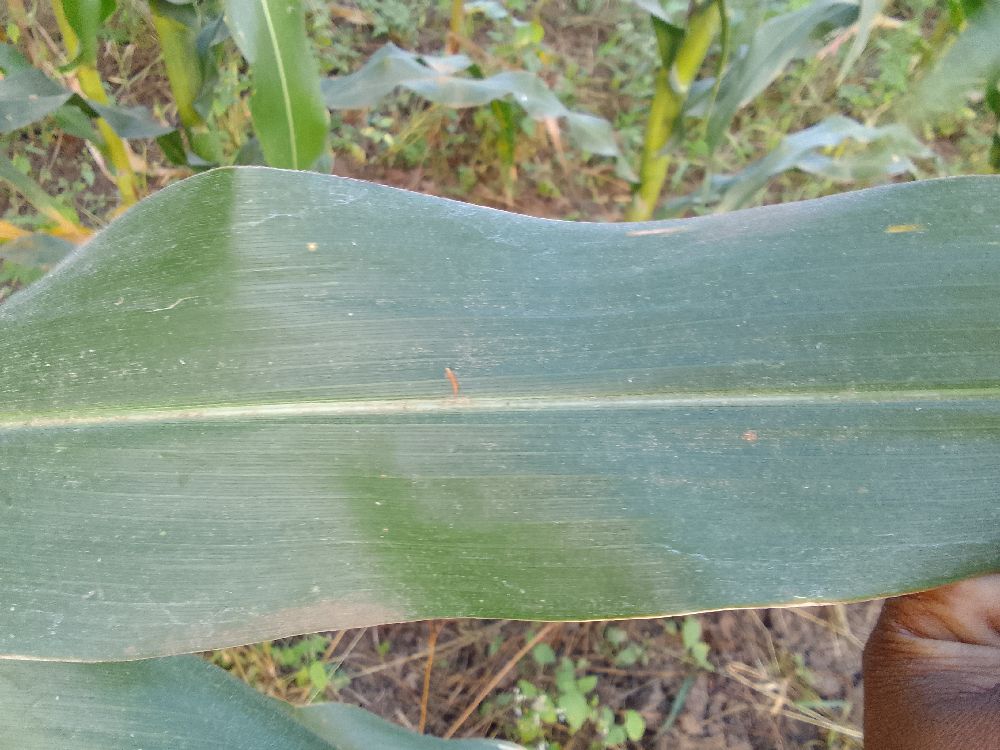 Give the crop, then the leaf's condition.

maize, healthy
